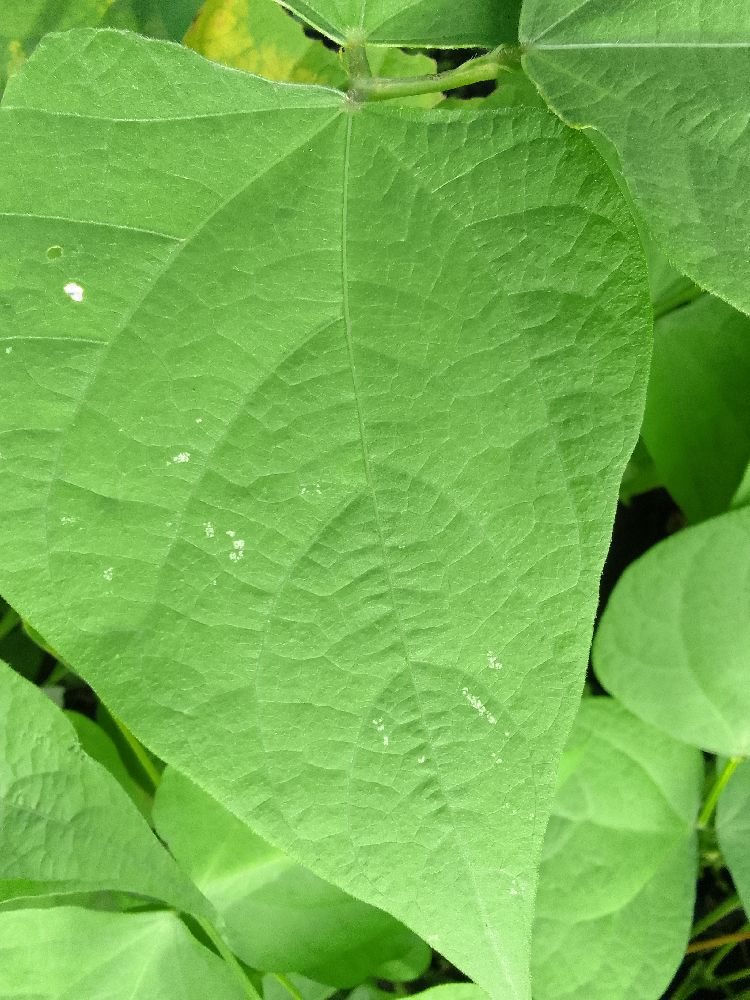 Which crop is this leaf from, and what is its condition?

common bean, healthy
